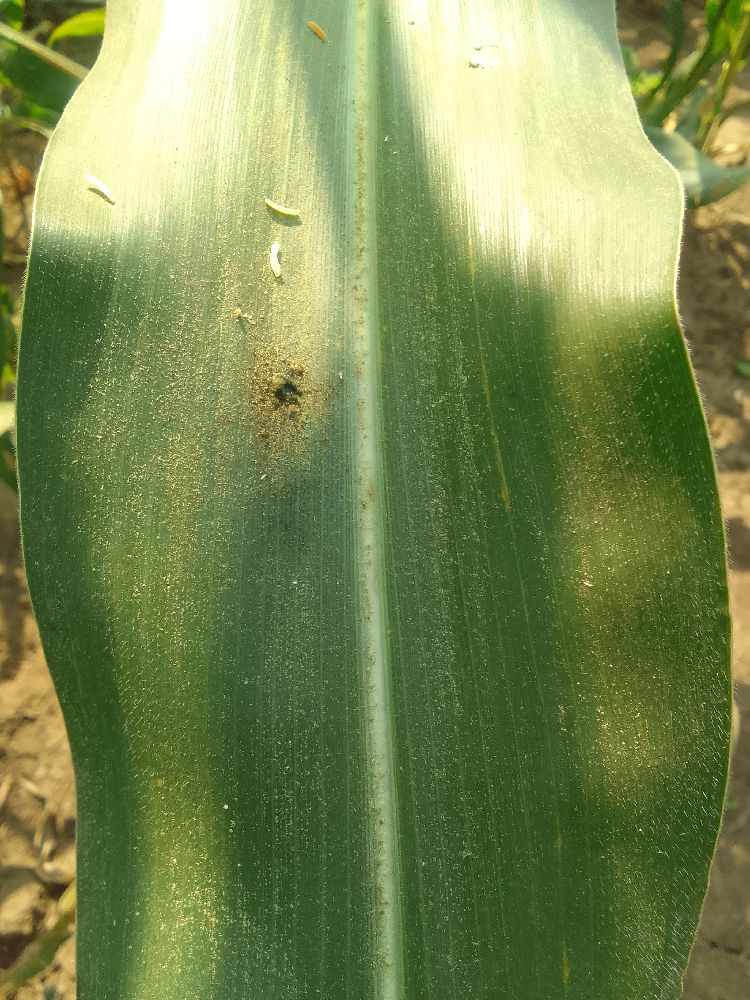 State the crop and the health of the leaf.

maize, healthy
